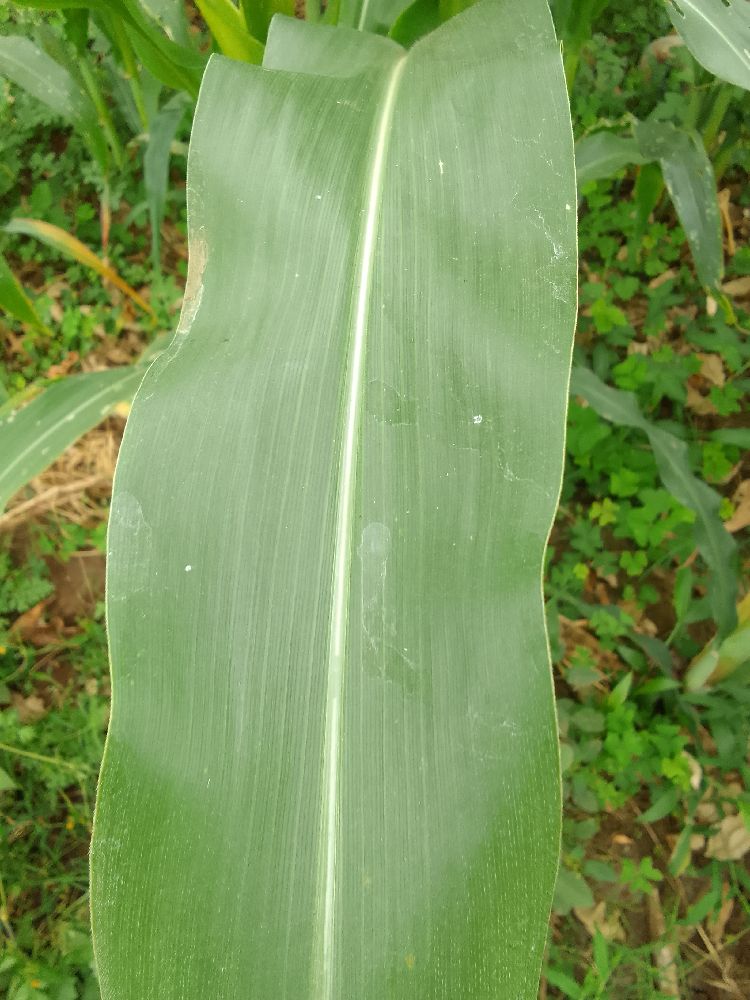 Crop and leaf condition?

maize, healthy
